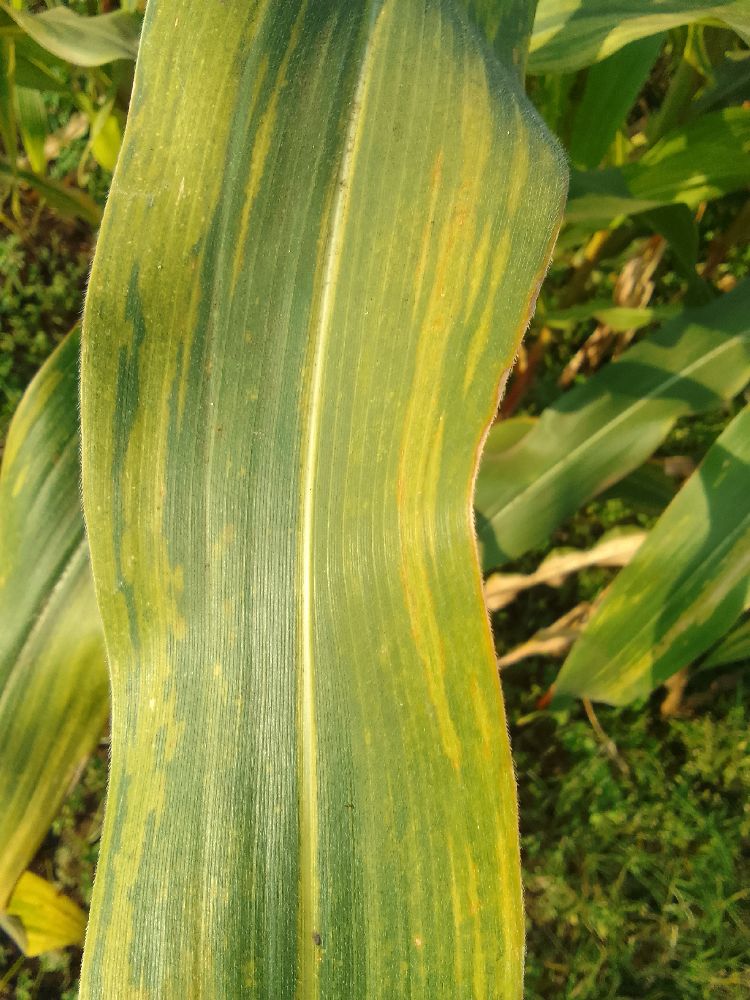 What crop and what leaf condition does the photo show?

maize, maize lethal necrosis
